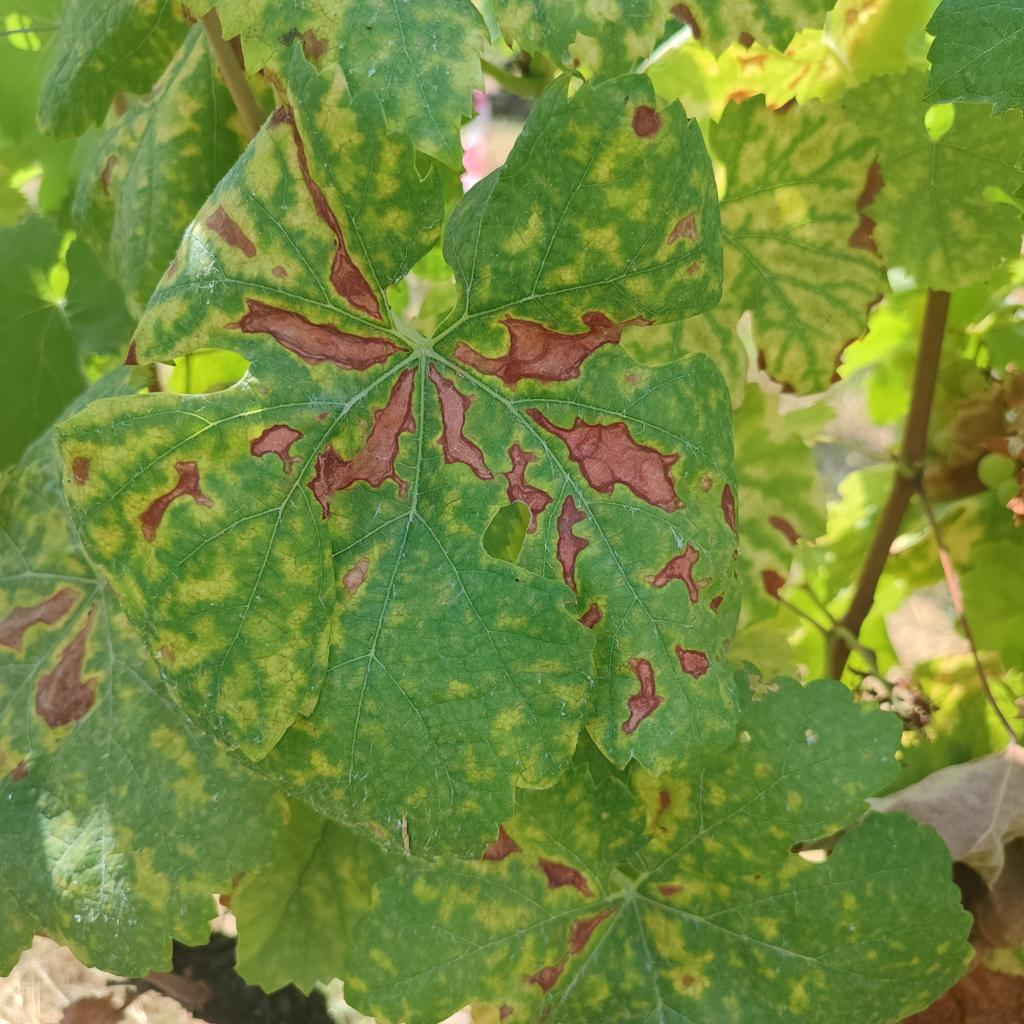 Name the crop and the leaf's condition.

grapevine, esca complex
